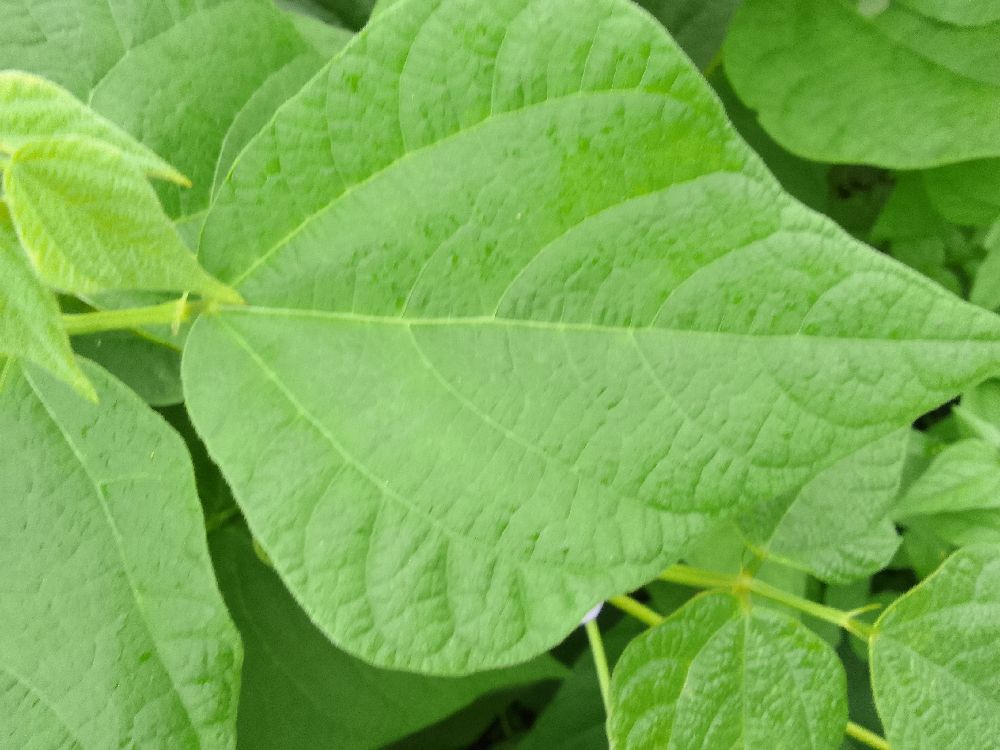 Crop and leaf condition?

common bean, healthy
